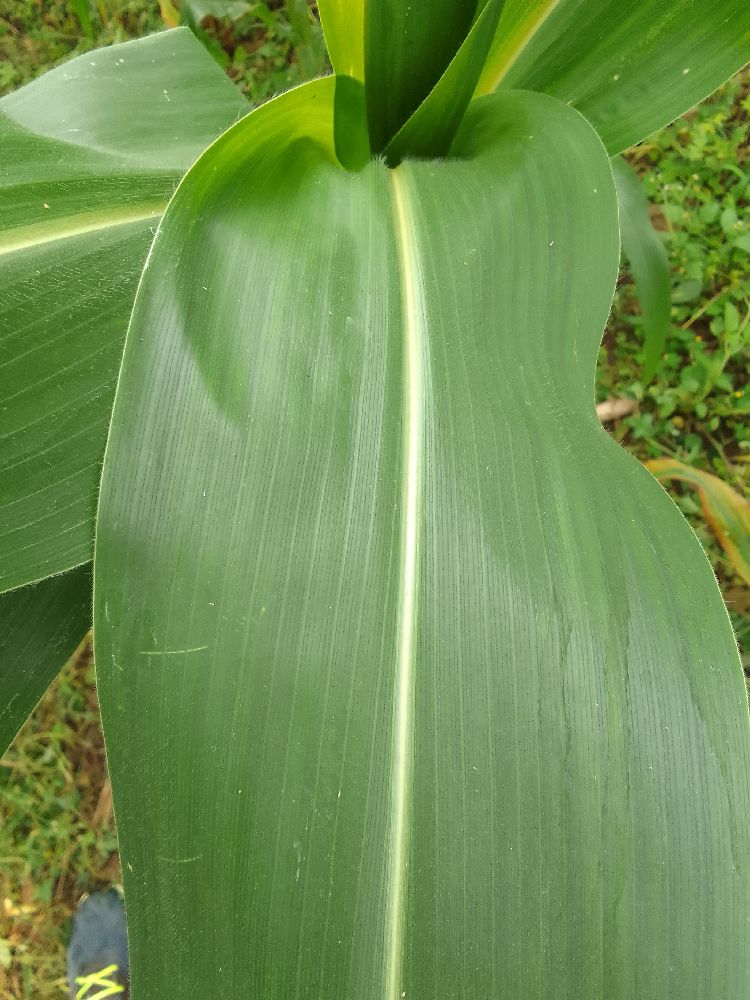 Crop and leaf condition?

maize, healthy
